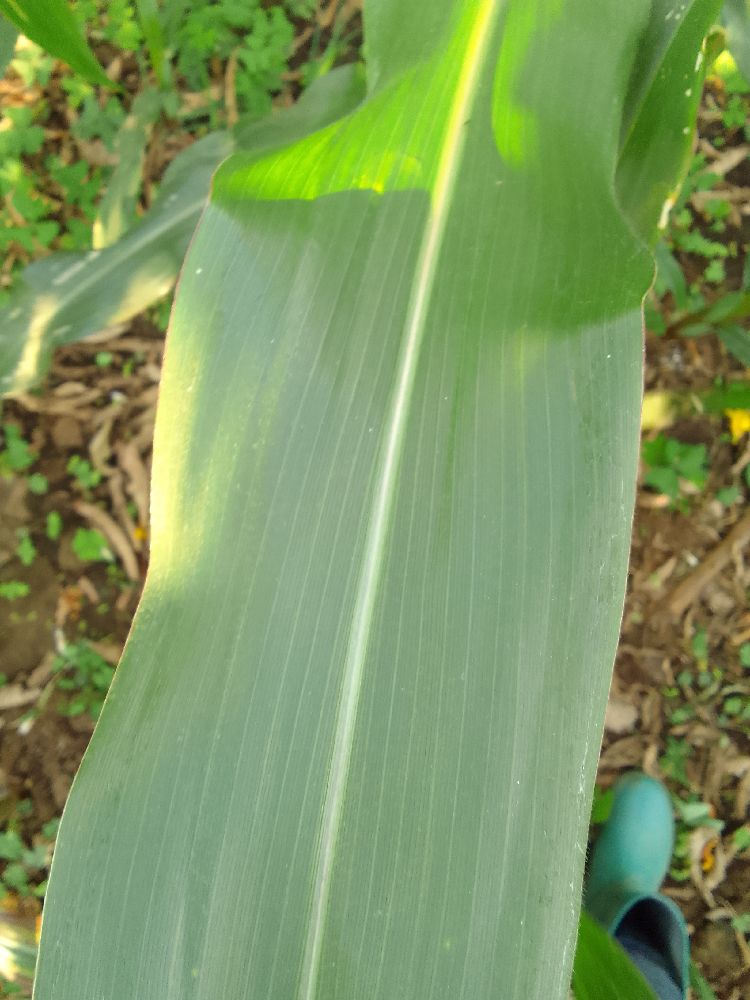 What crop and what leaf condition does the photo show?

maize, healthy
